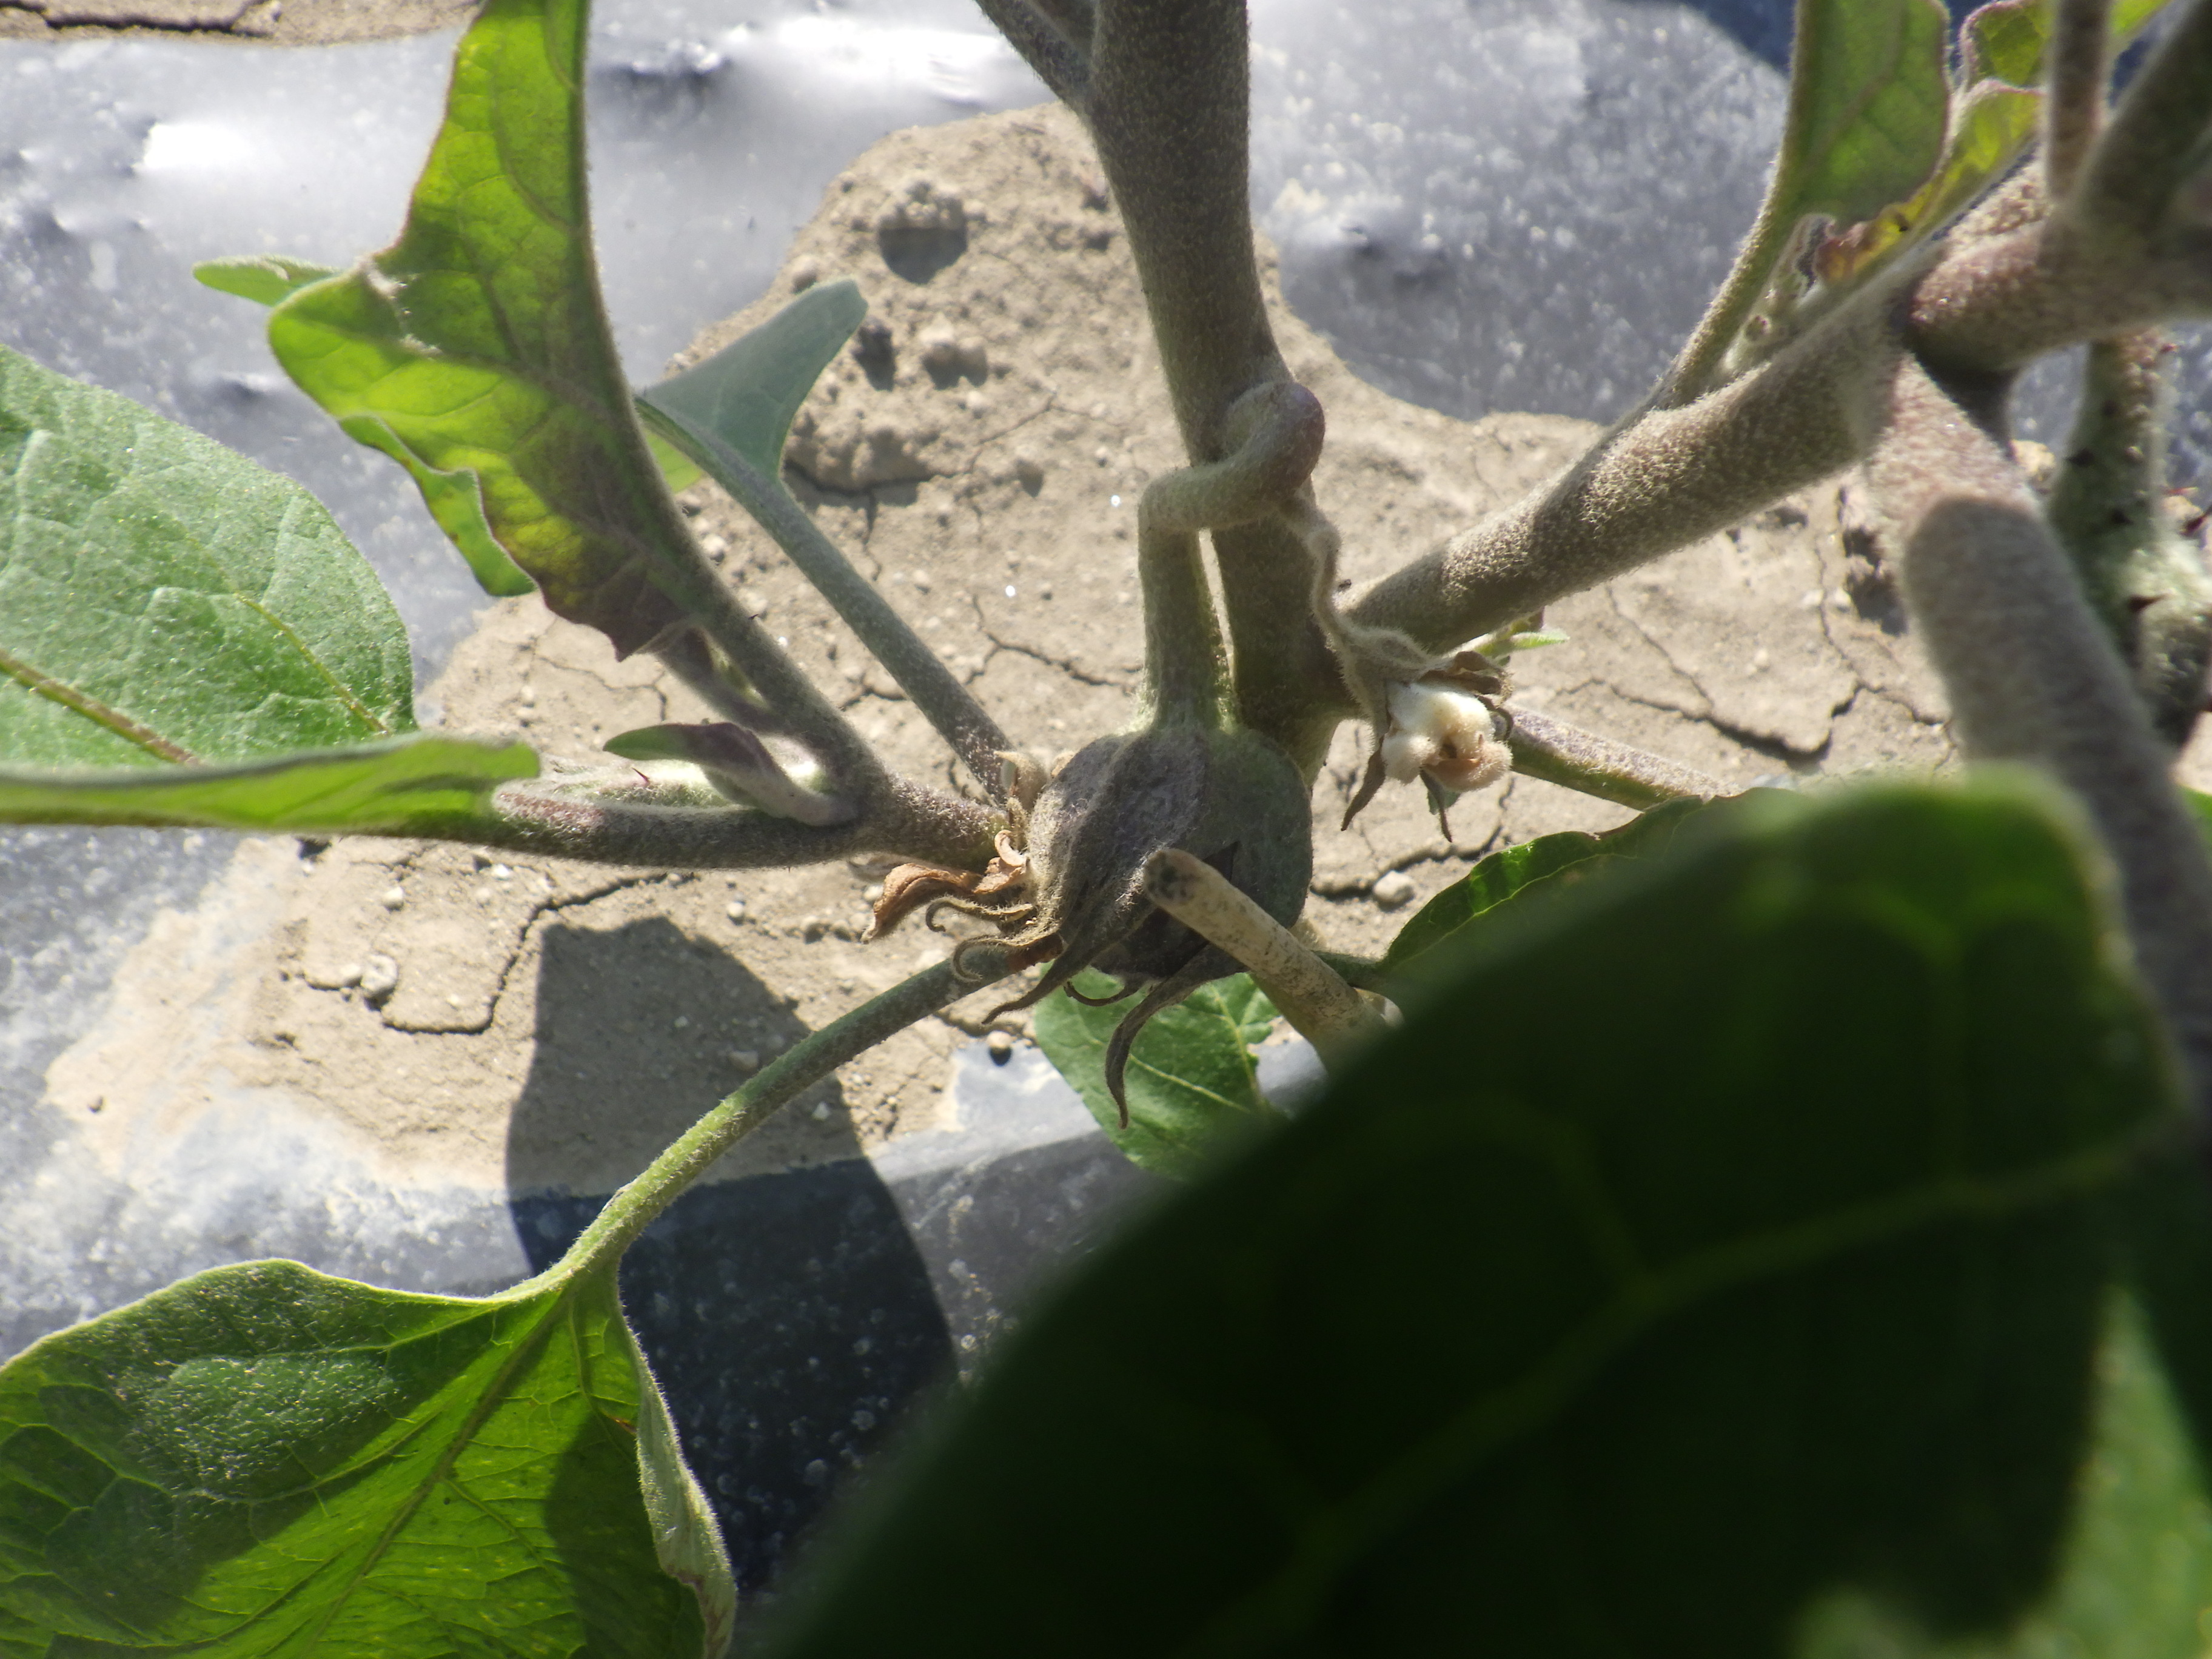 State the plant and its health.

aubergine, healthy
